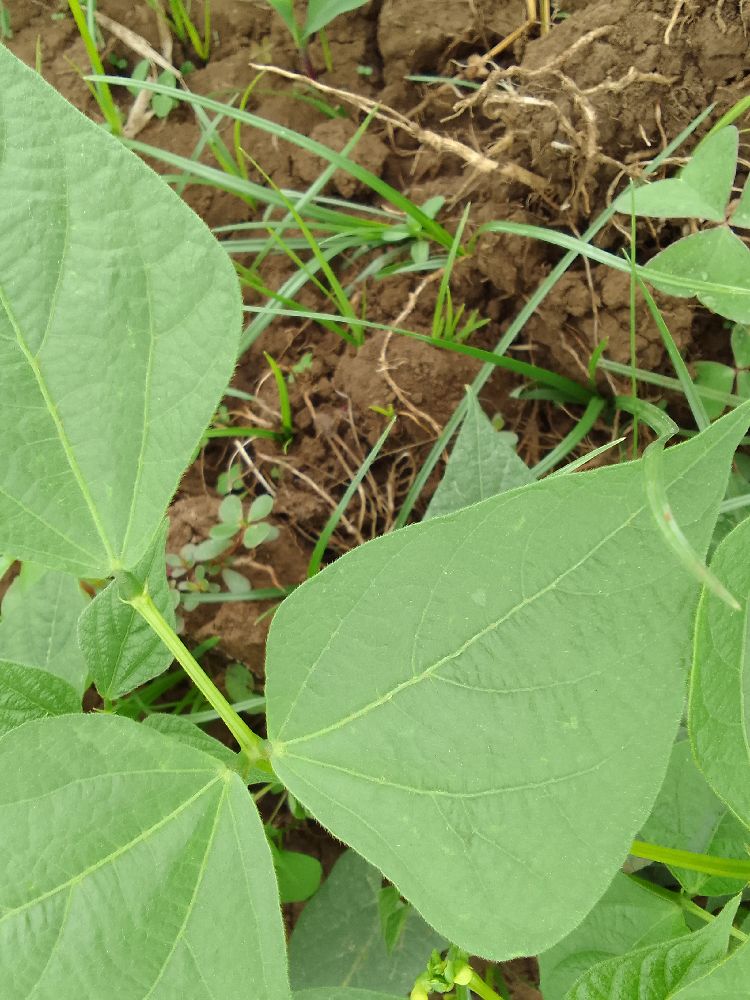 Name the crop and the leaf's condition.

common bean, healthy
